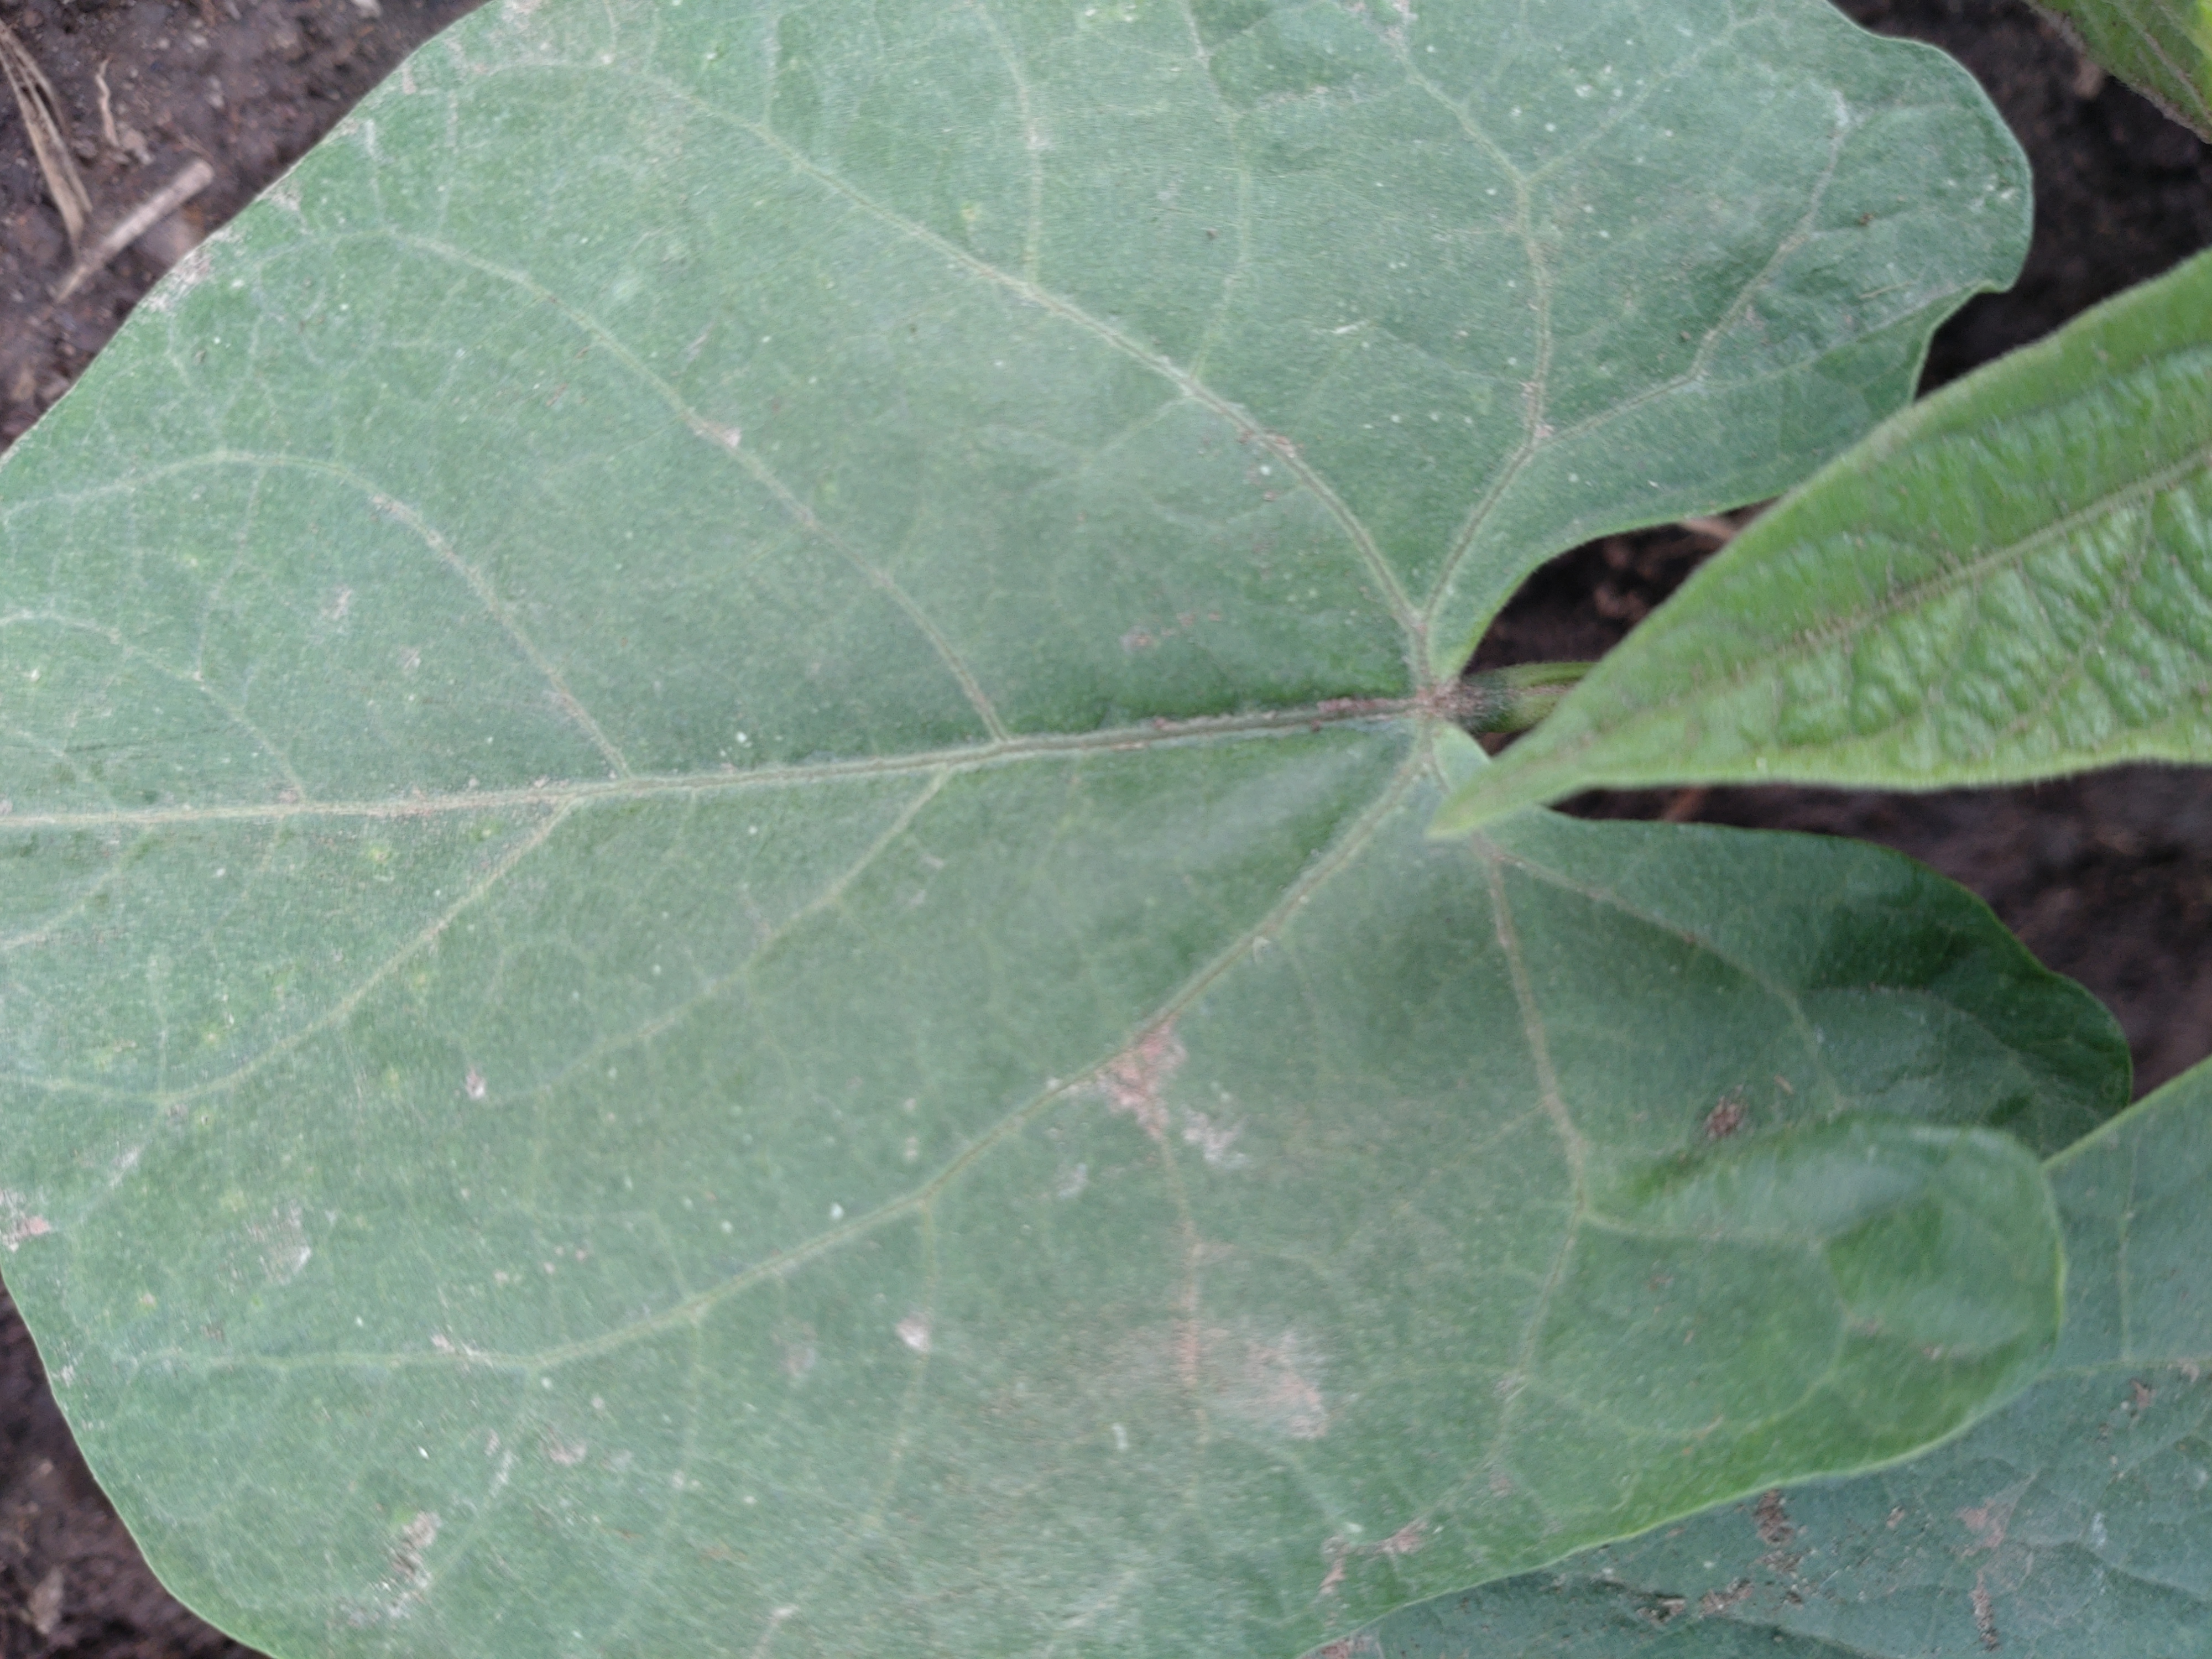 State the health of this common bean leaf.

healthy
